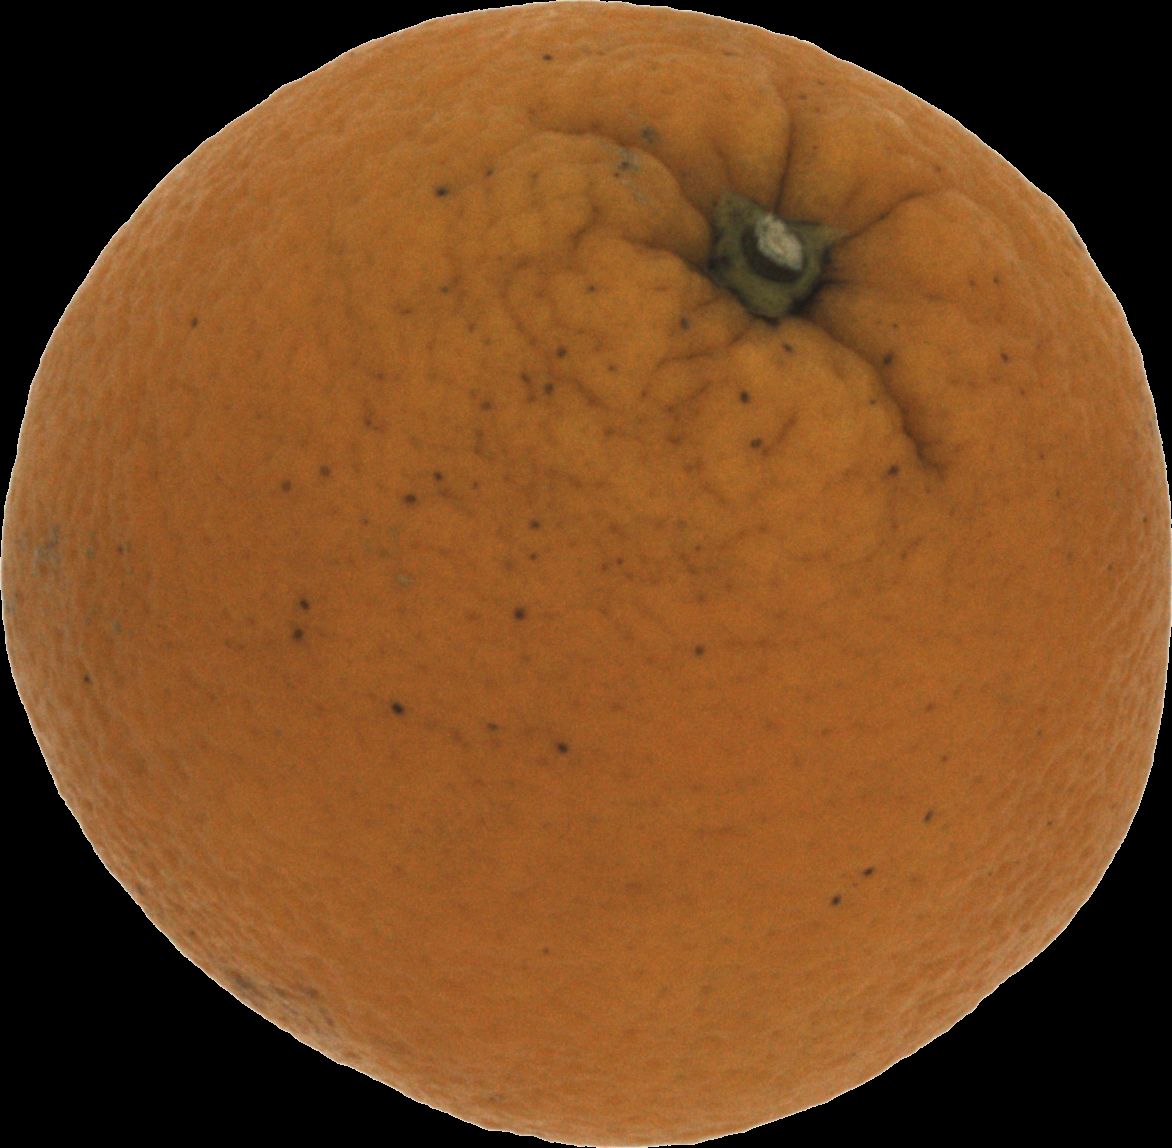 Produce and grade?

orange, bad
